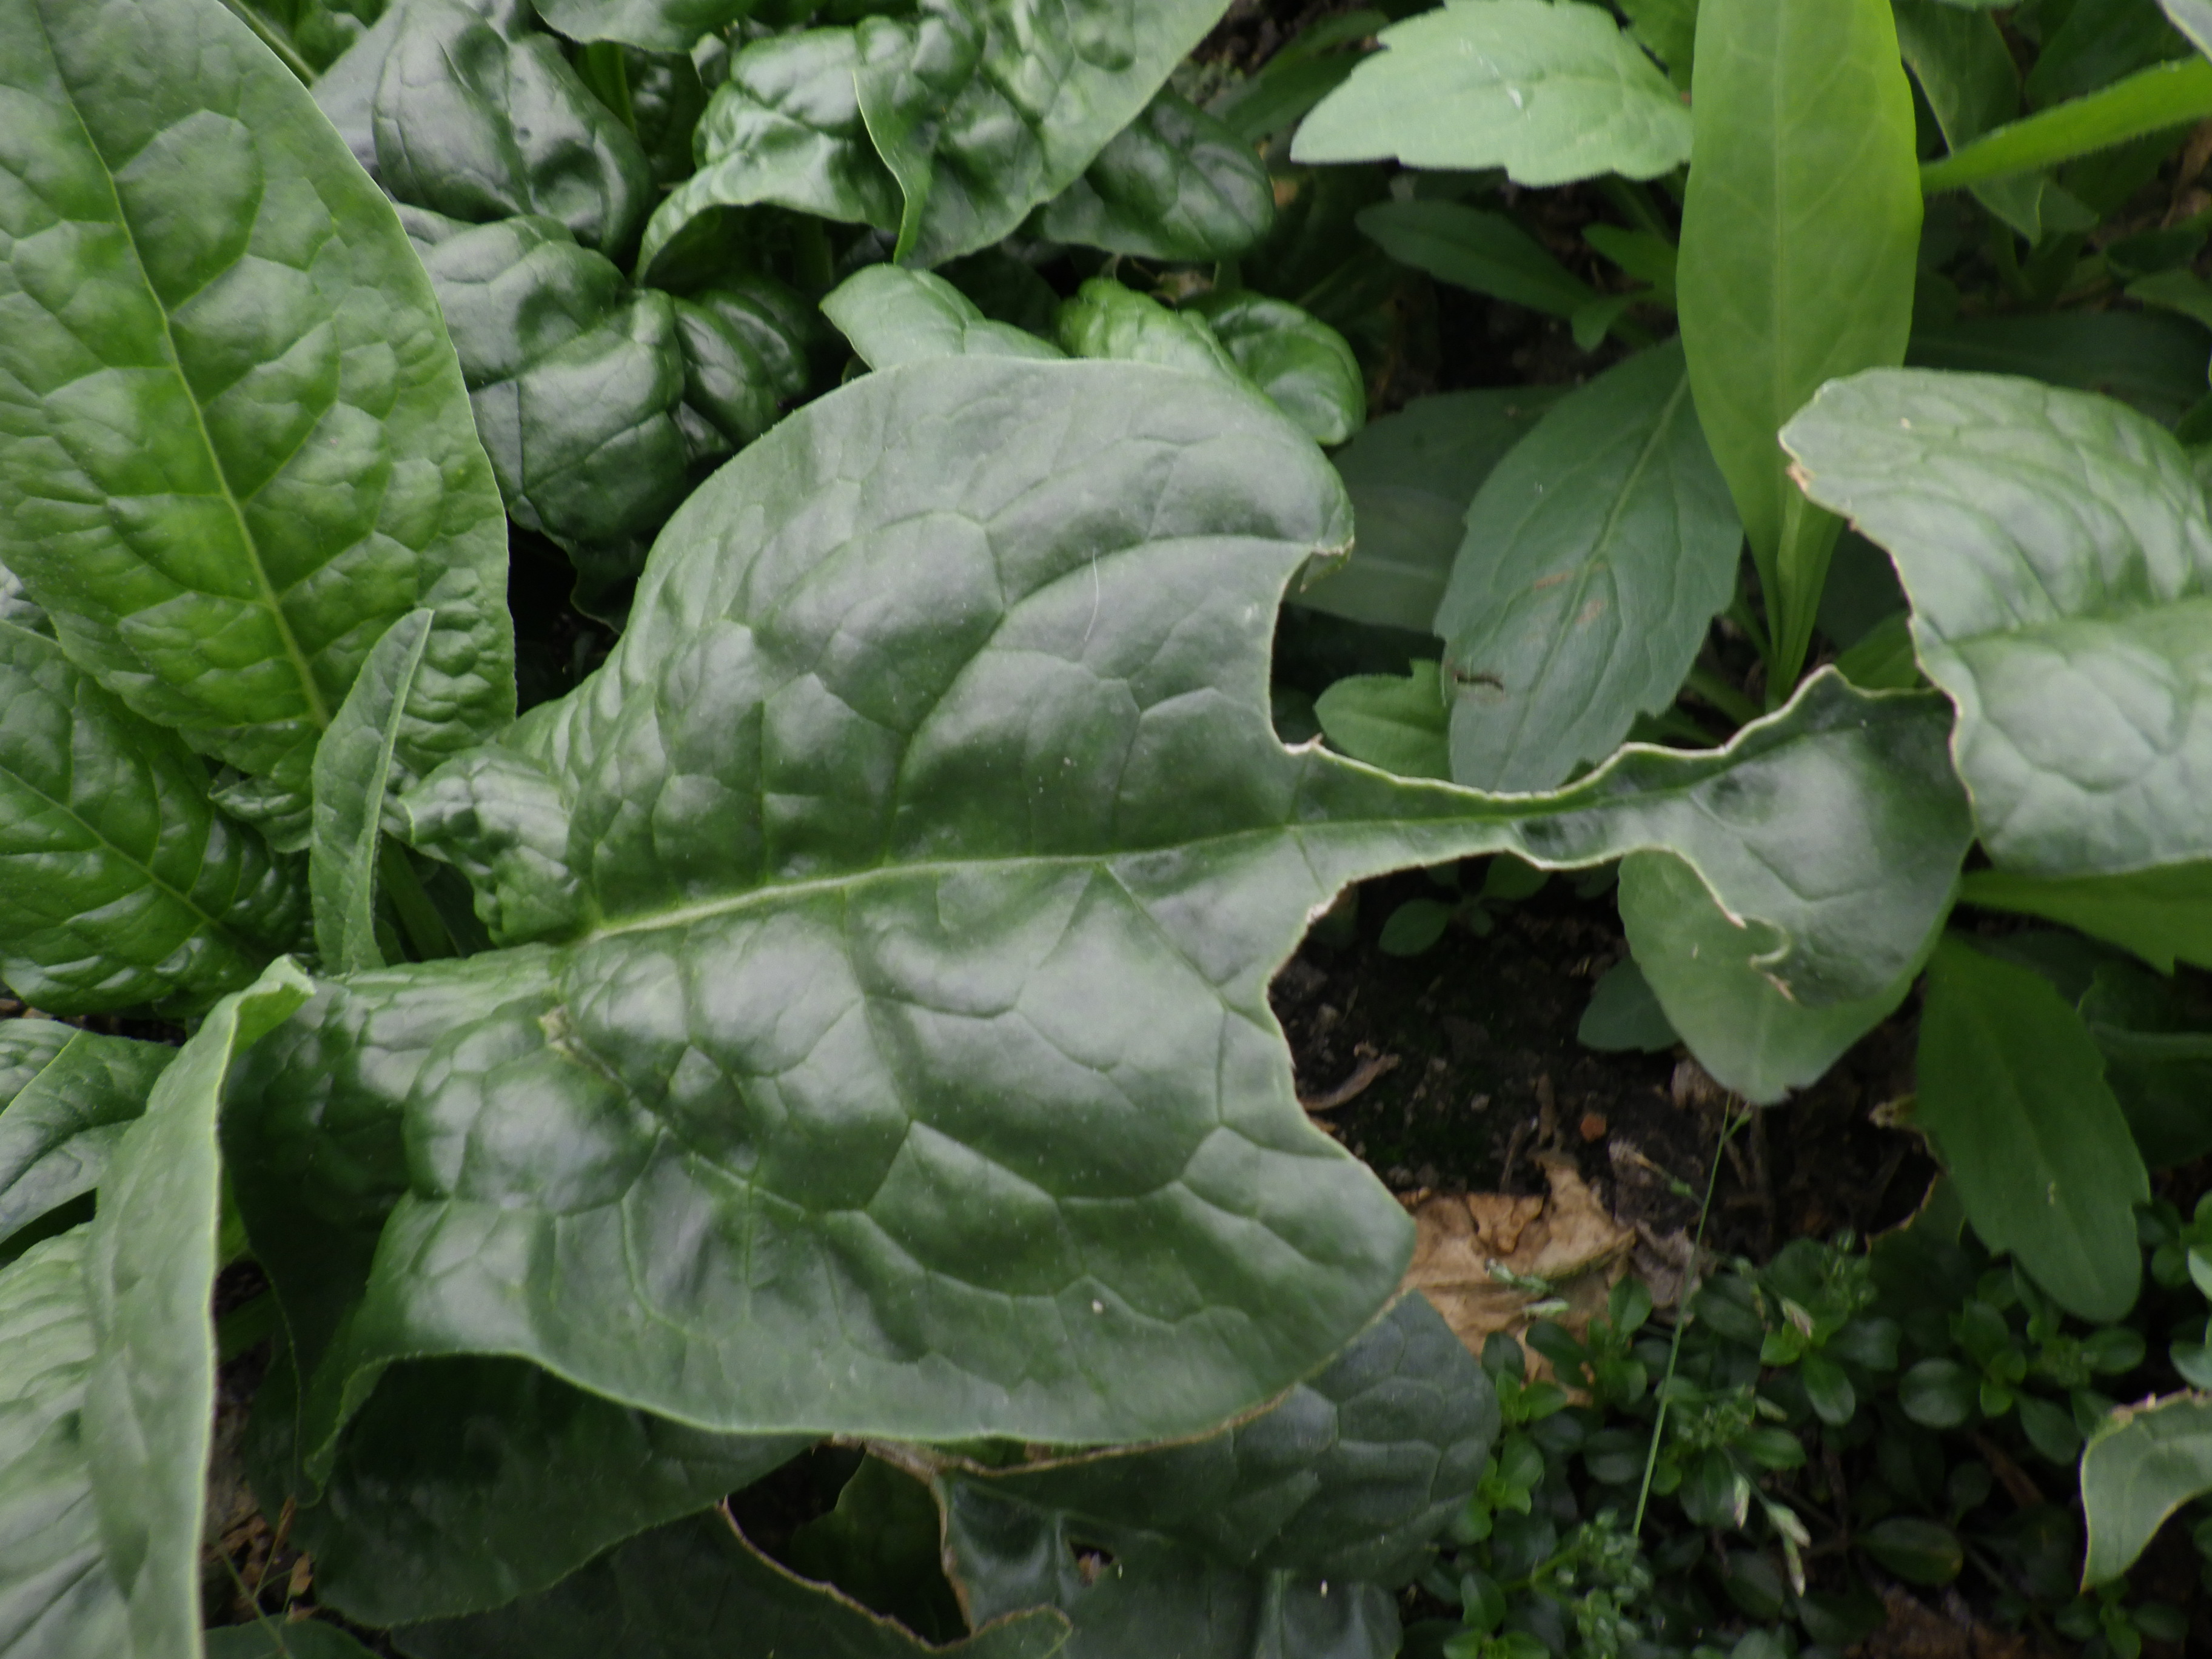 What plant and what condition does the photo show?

spinach, mechanical damage
